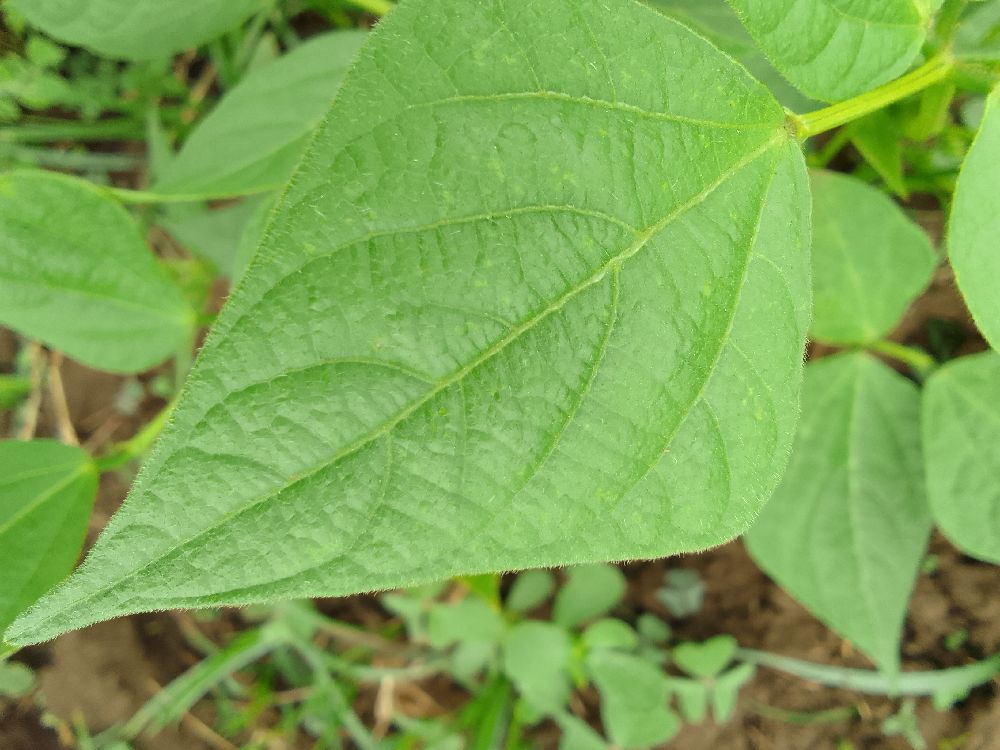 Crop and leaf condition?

common bean, healthy
